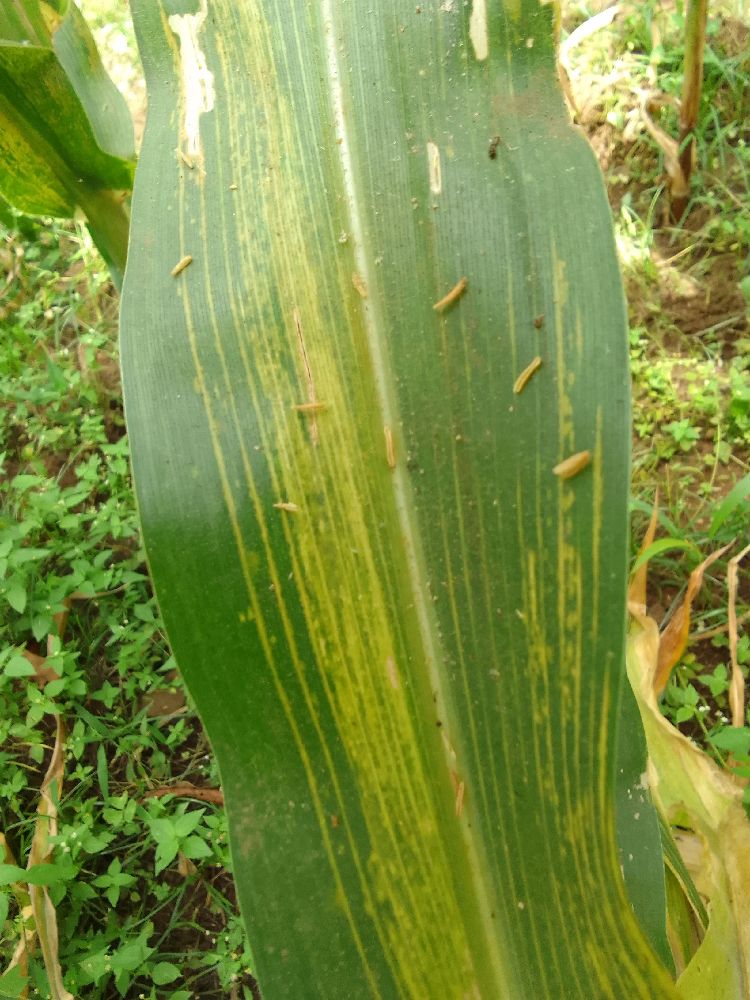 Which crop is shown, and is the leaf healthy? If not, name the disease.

maize, maize lethal necrosis
